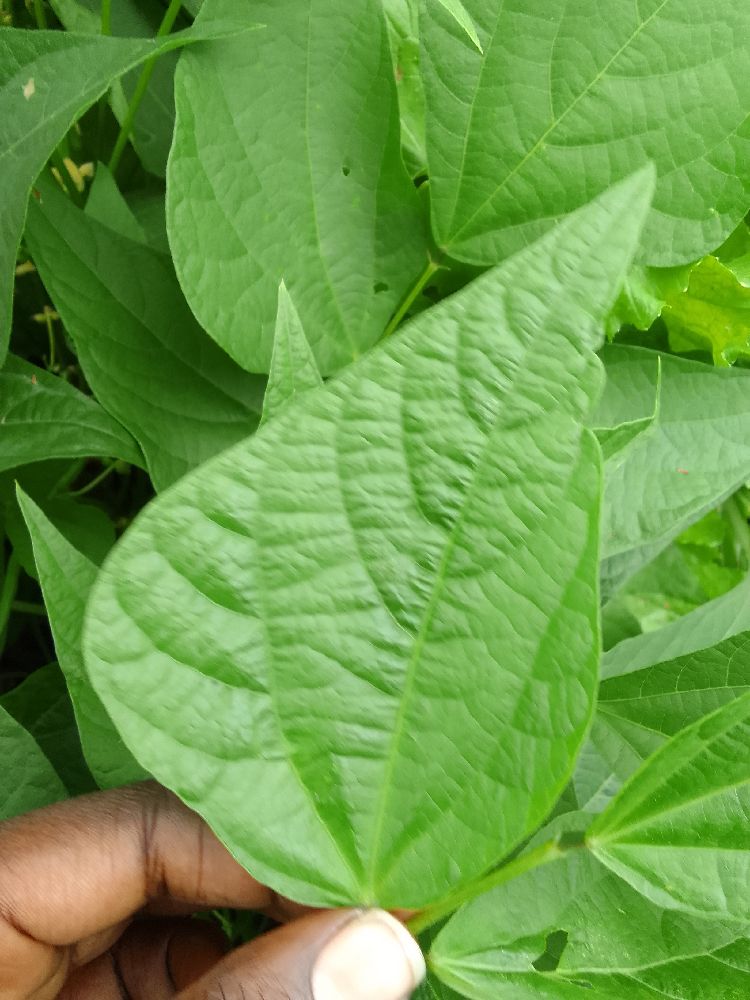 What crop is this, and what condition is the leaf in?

common bean, healthy
